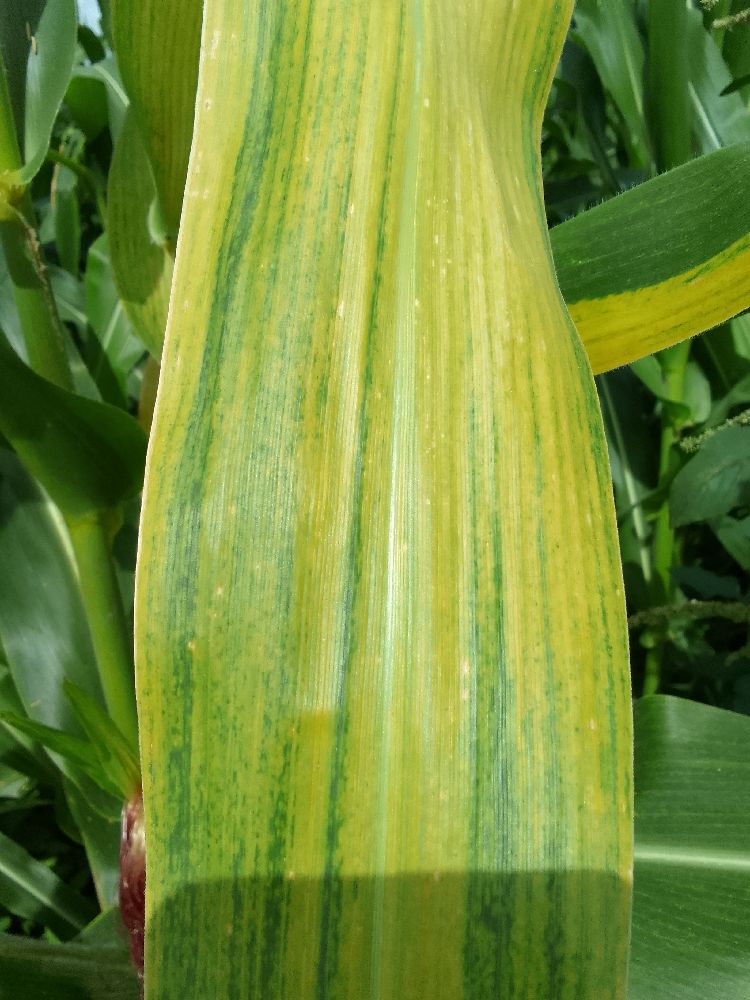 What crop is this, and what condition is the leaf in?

maize, maize lethal necrosis
